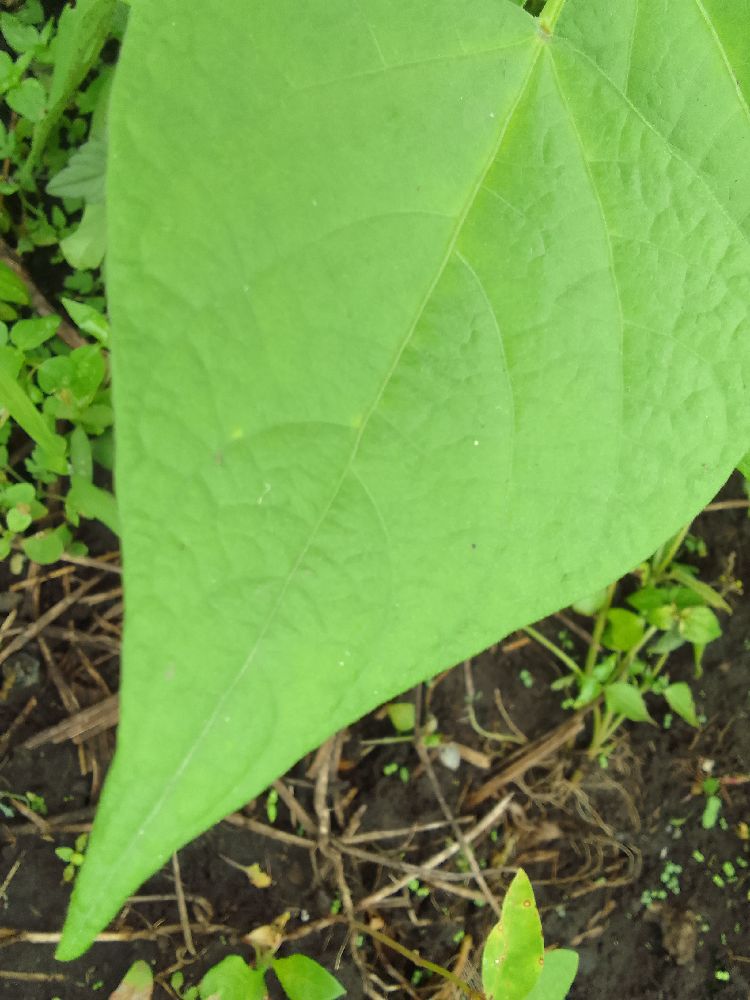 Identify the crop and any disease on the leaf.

common bean, healthy
